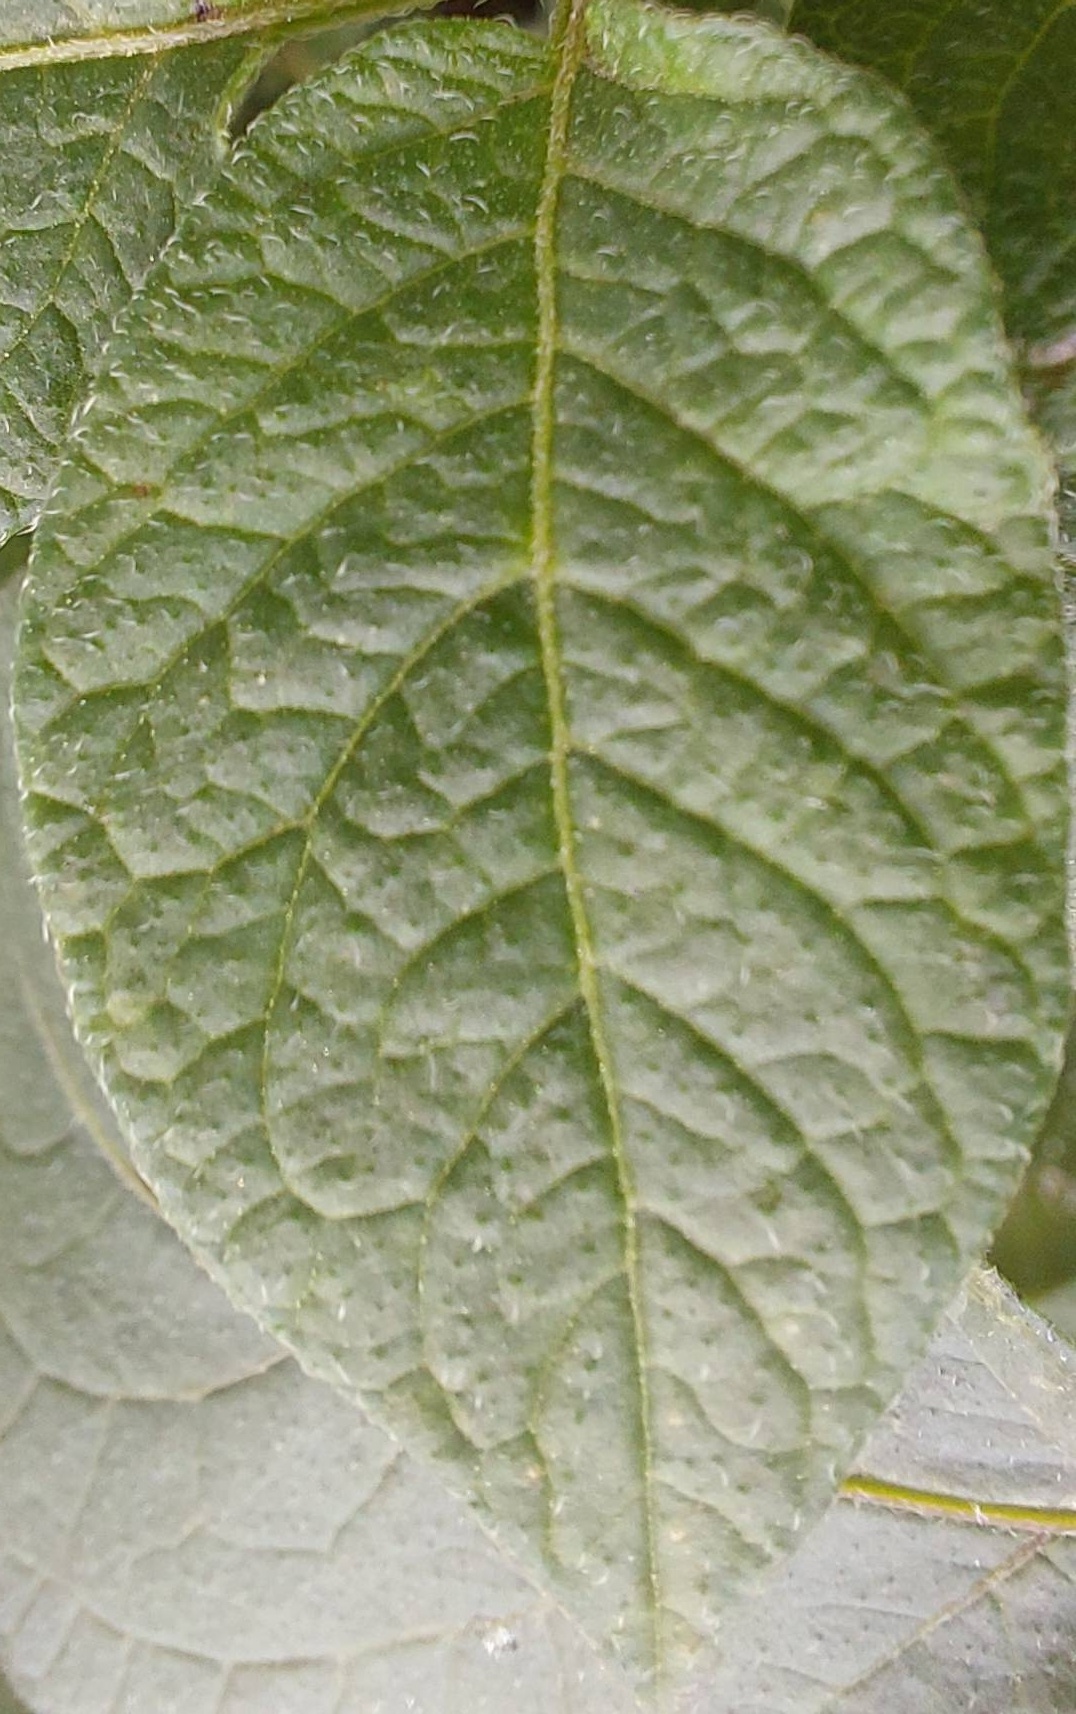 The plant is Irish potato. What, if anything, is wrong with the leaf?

healthy
